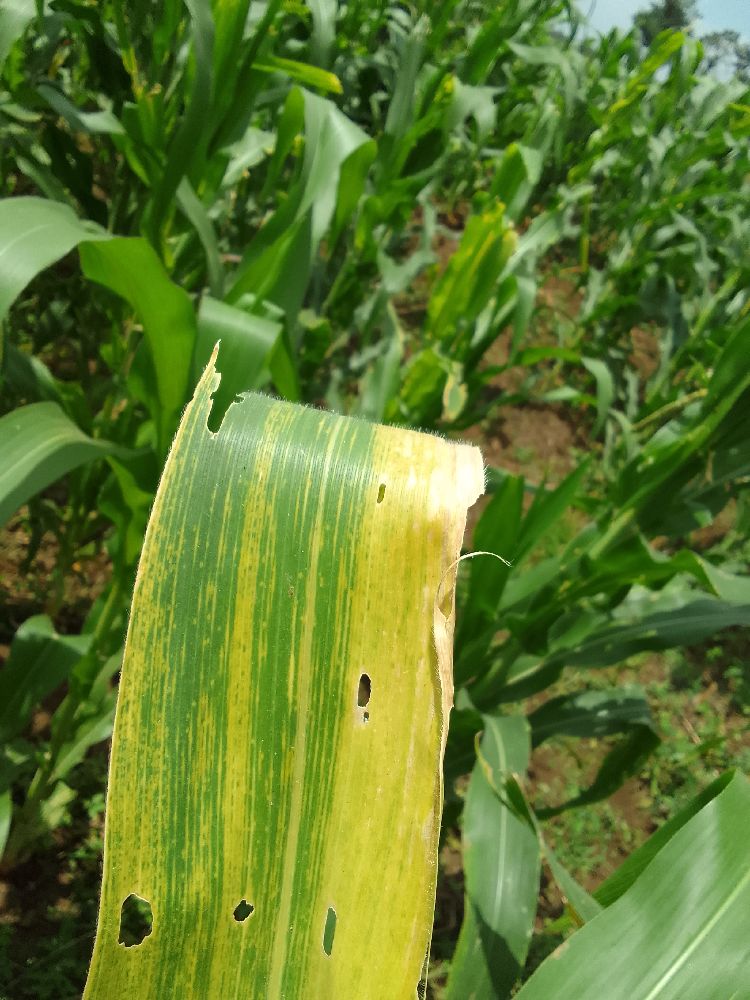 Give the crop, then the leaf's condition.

maize, maize lethal necrosis
